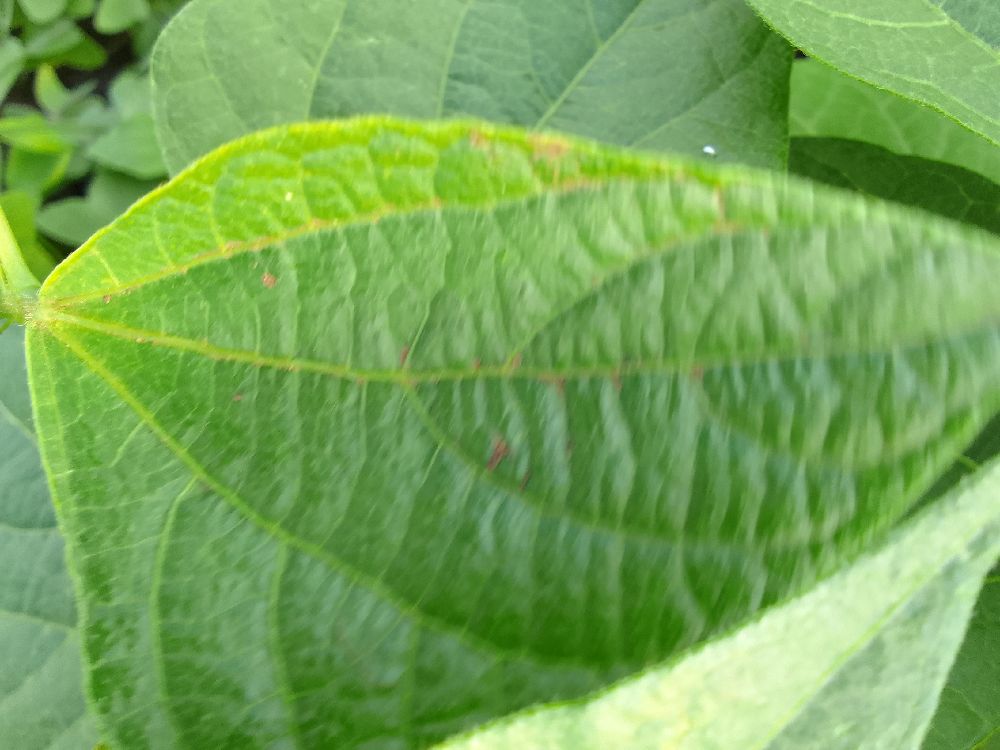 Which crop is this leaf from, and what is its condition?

common bean, healthy
